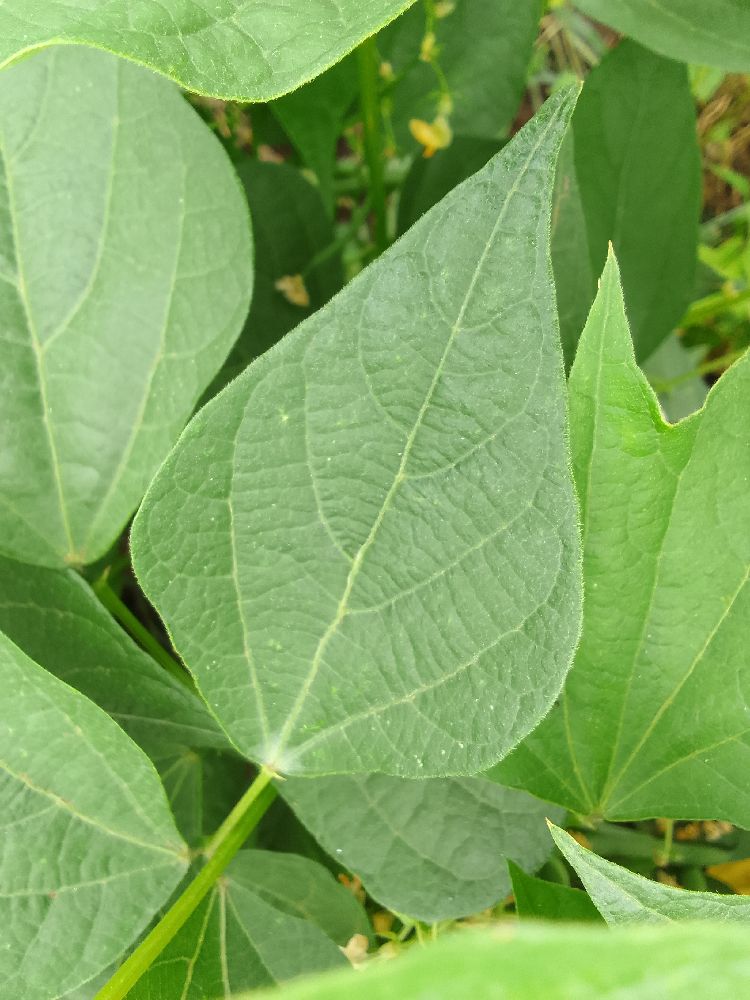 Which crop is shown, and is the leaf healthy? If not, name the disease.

common bean, healthy
